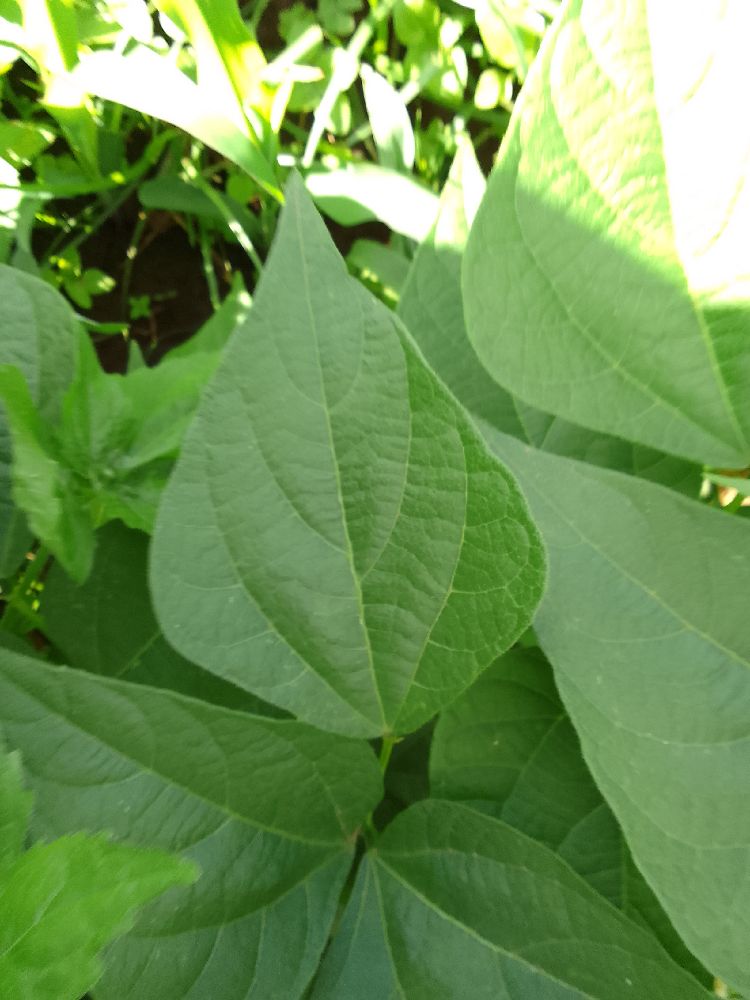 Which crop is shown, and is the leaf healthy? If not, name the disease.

common bean, healthy
